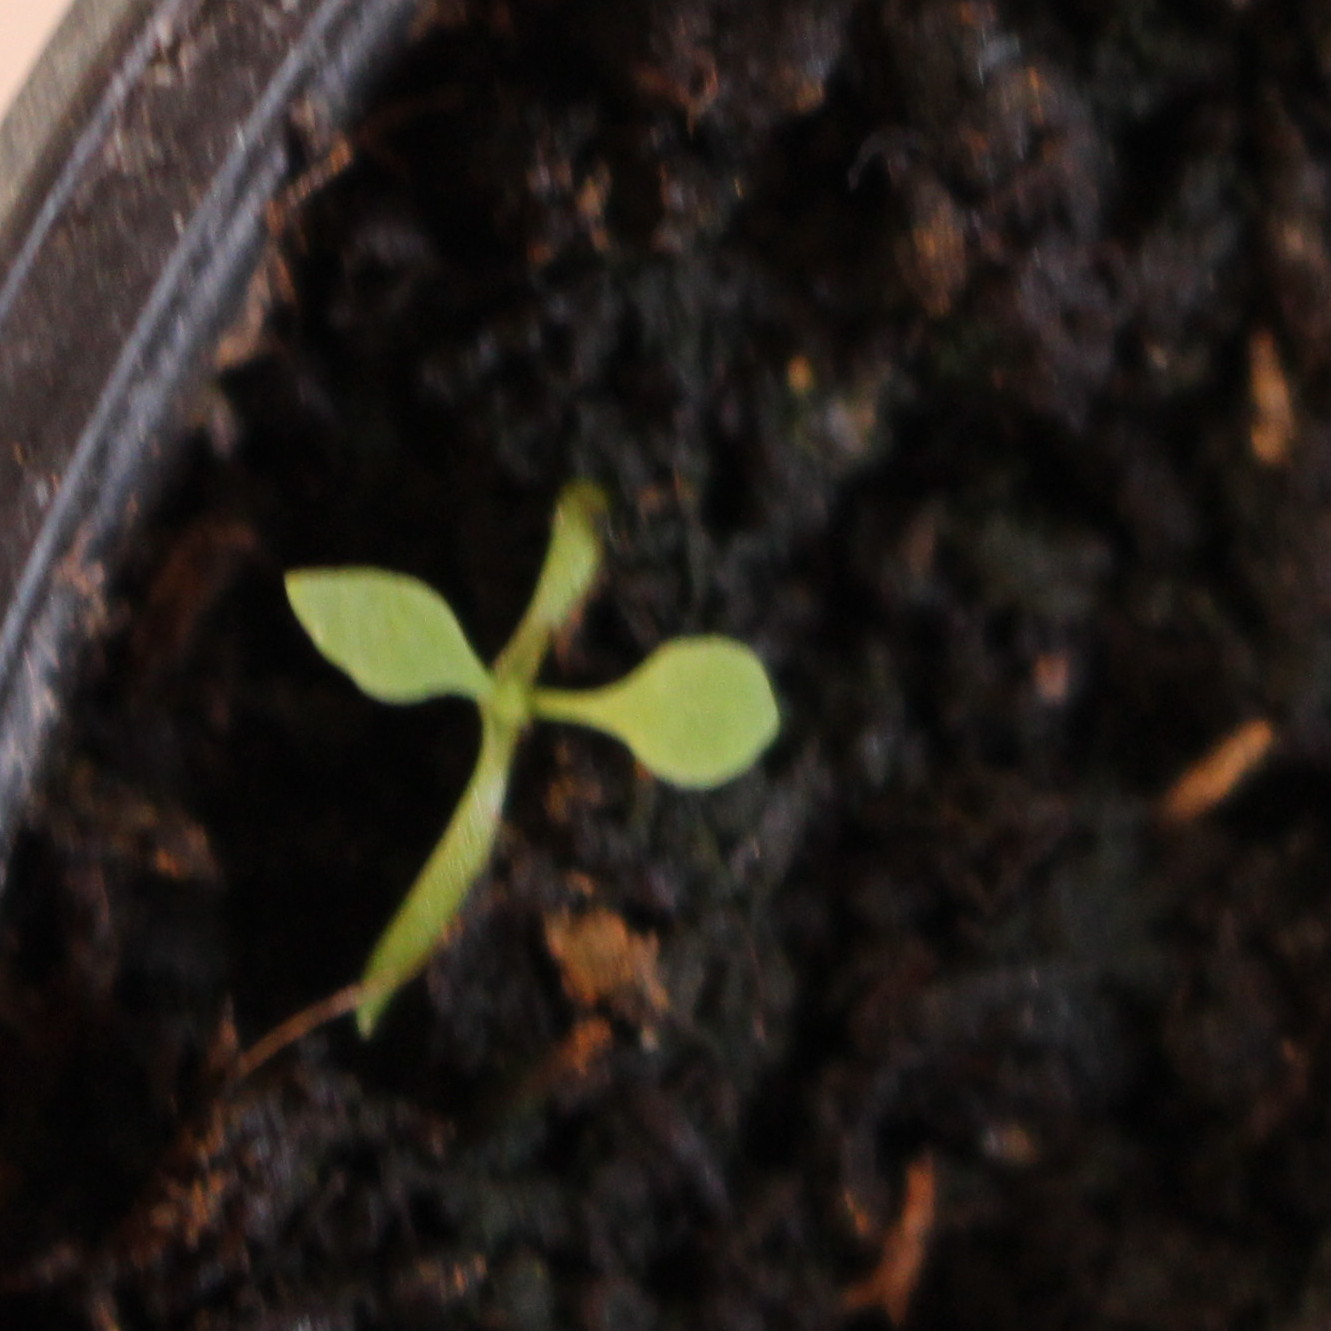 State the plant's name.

Papaver rhoeas
